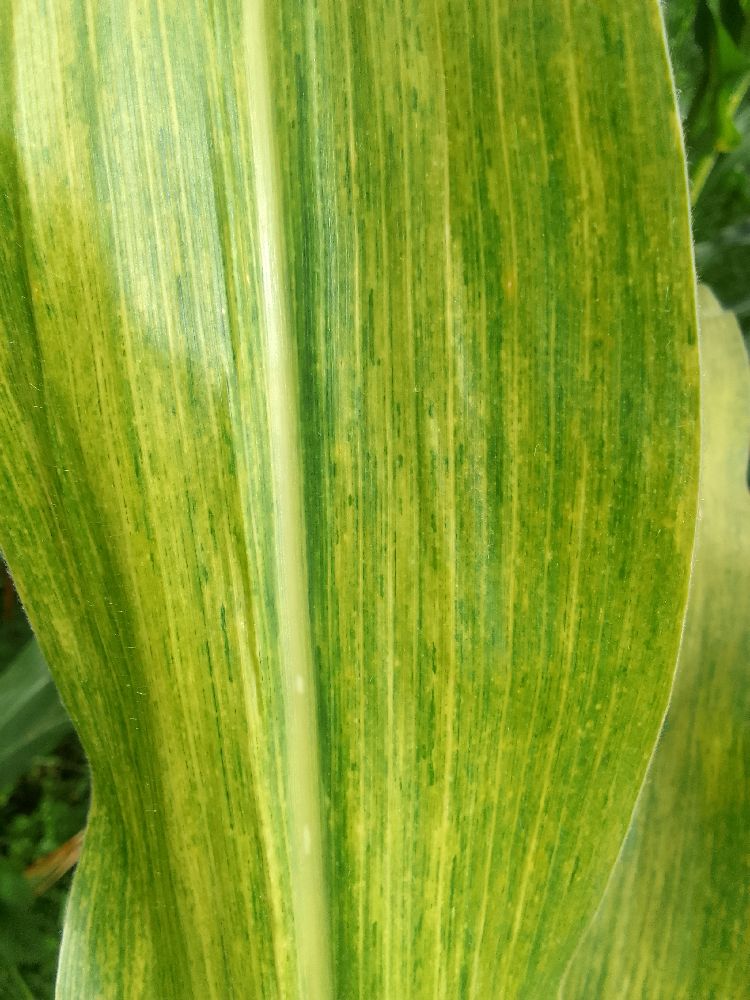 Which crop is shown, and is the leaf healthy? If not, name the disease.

maize, maize lethal necrosis
